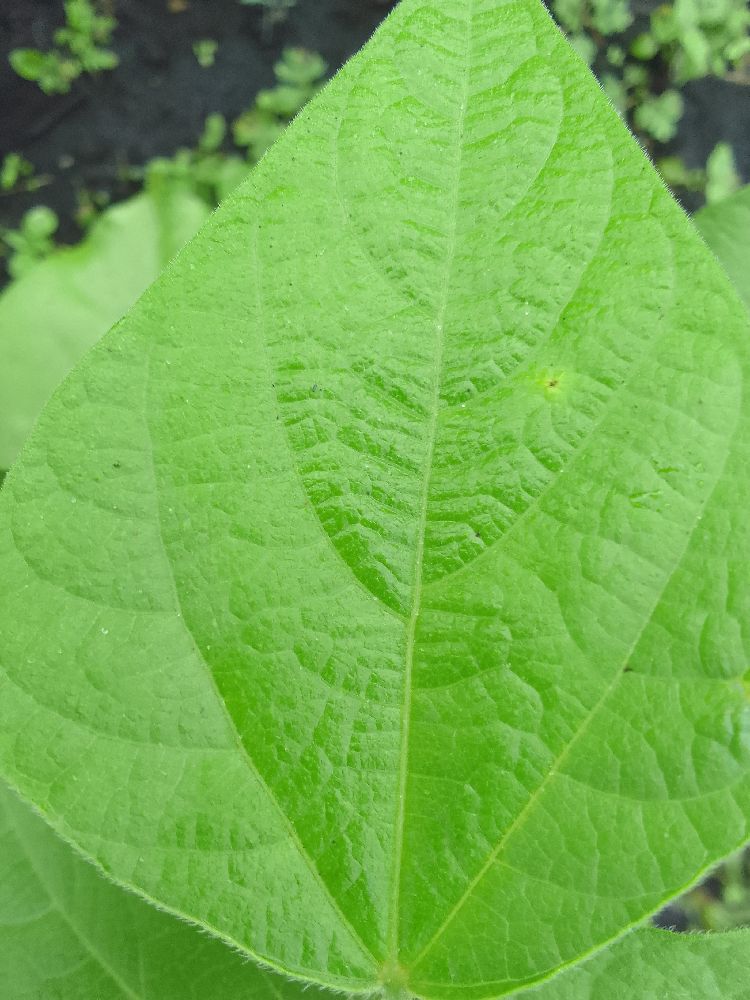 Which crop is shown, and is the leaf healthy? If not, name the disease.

common bean, healthy
